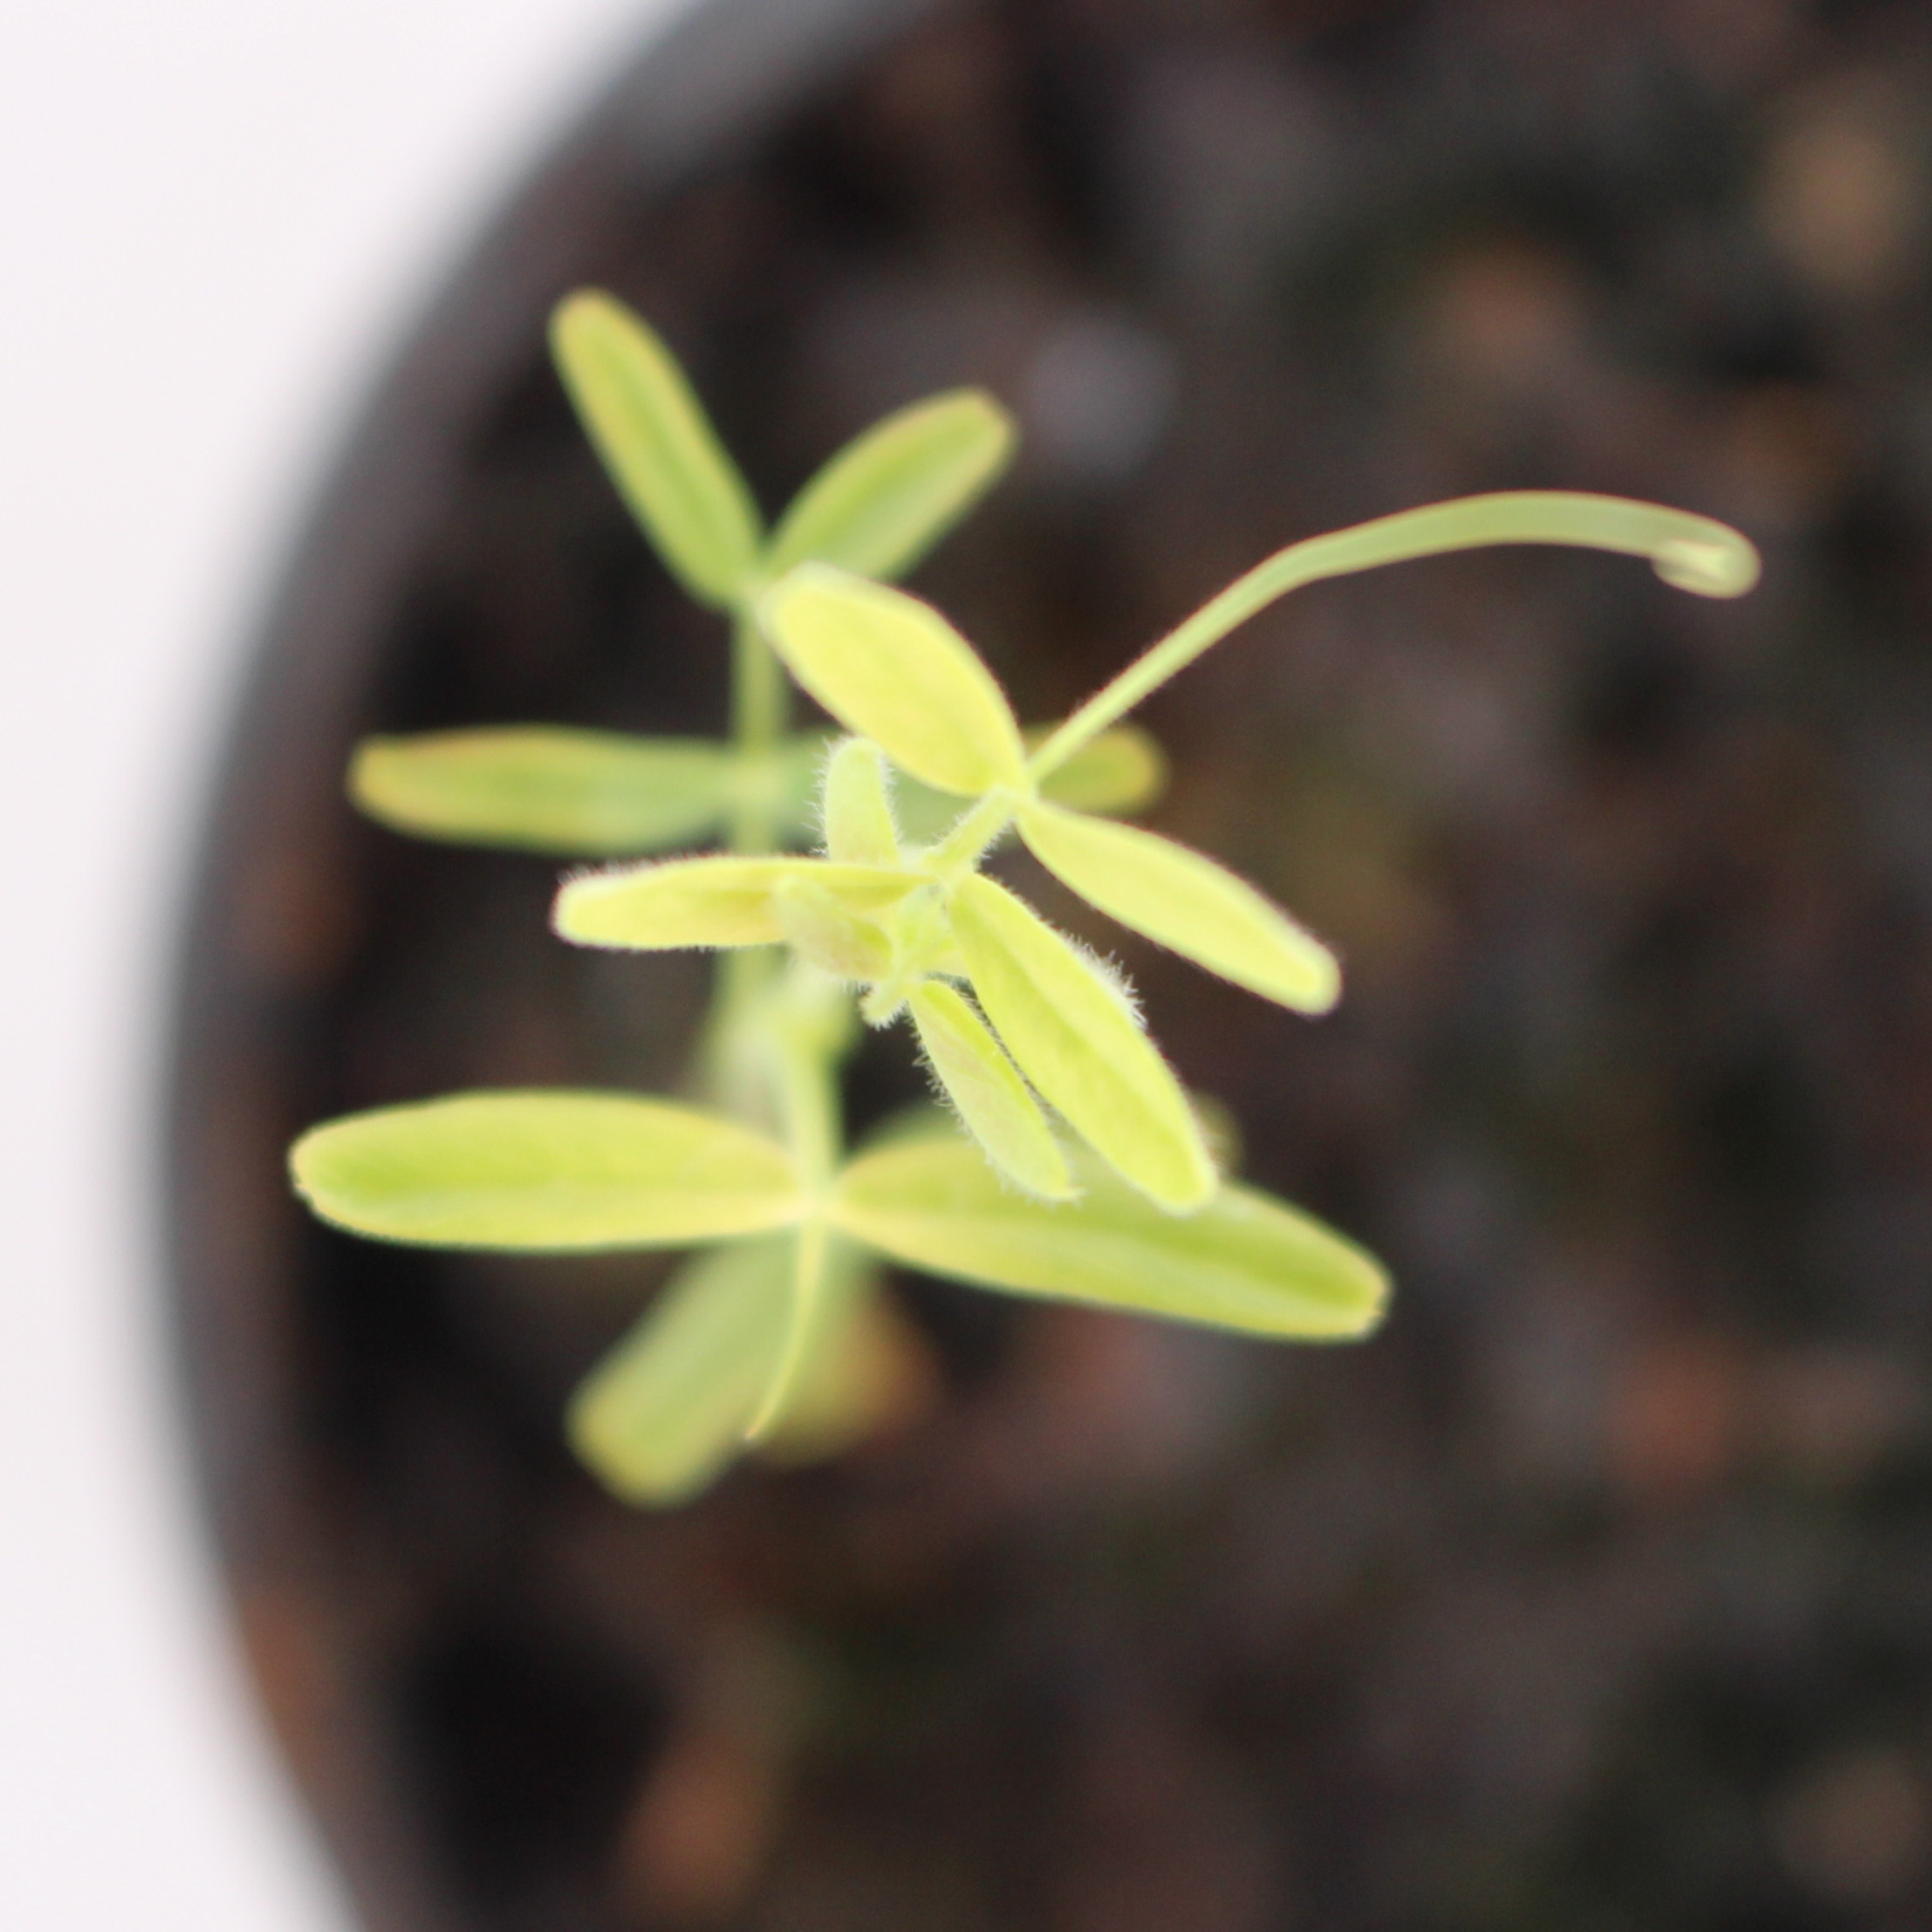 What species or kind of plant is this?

Vicia sativa
